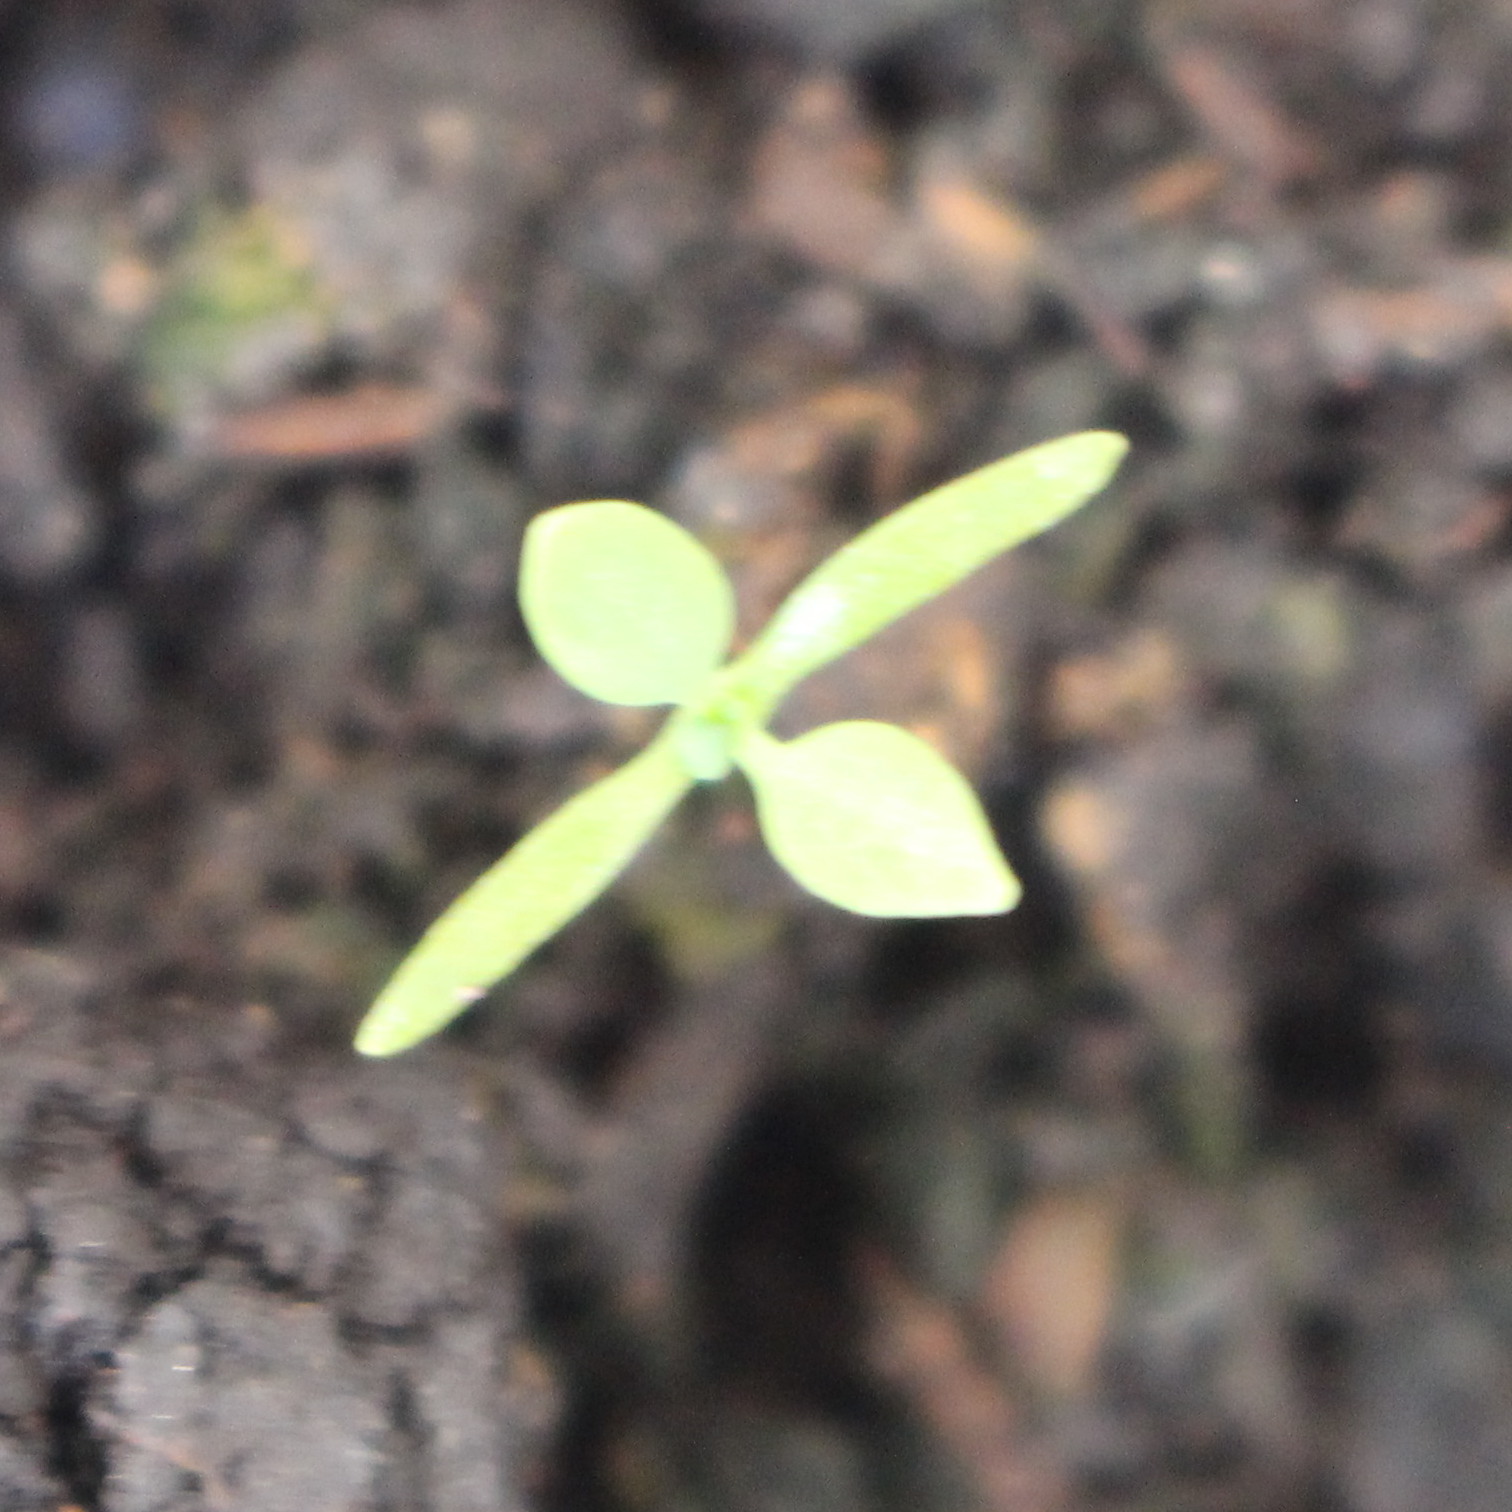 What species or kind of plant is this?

Papaver rhoeas
